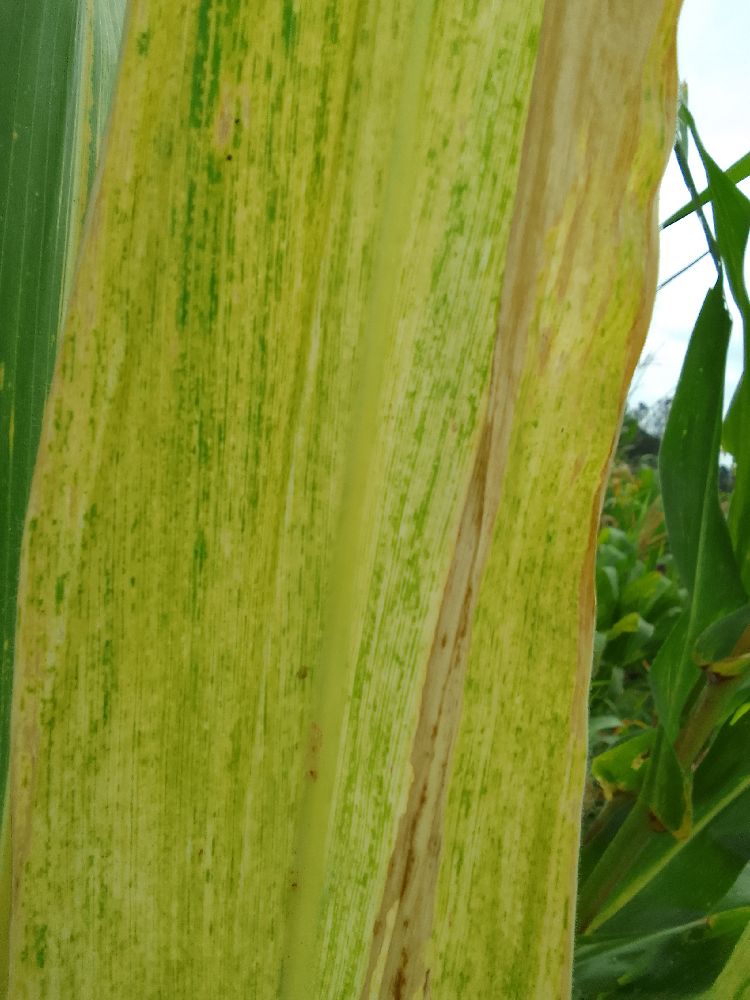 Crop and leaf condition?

maize, maize lethal necrosis
